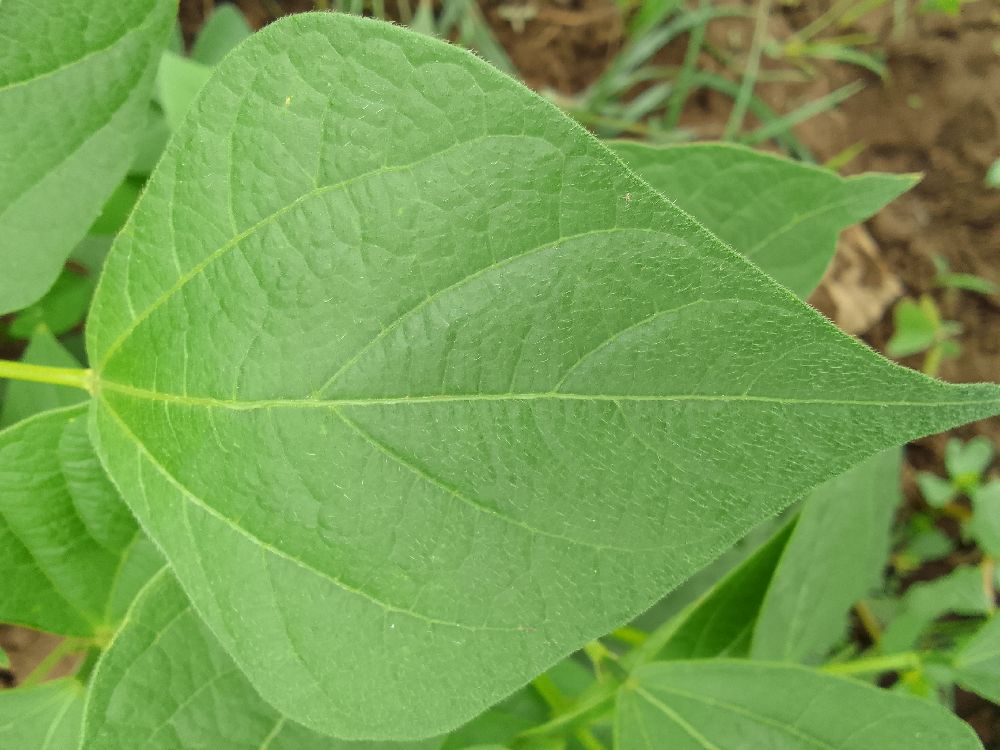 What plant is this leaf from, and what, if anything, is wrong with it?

common bean, healthy
